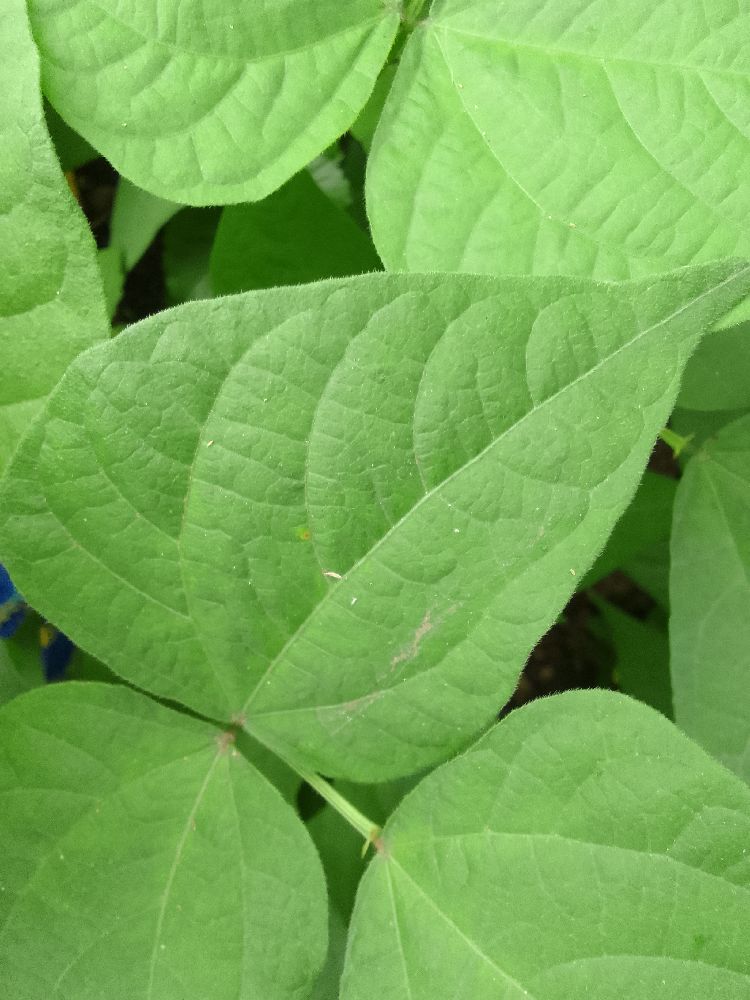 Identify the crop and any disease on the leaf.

common bean, healthy
